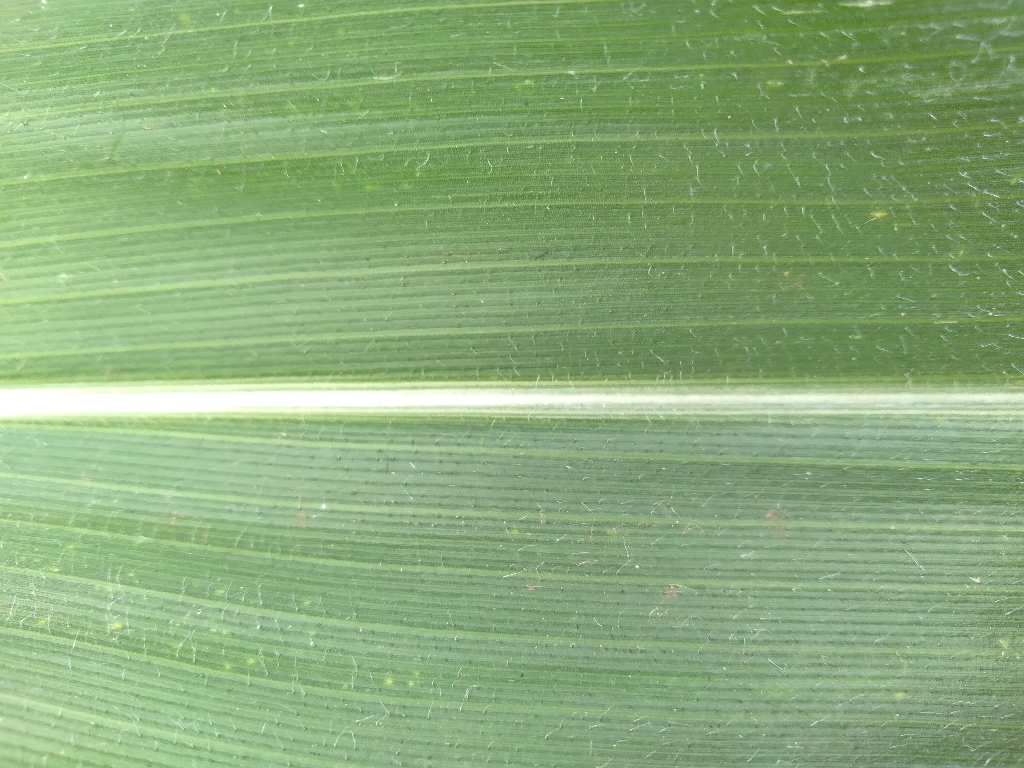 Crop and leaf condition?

maize, healthy
